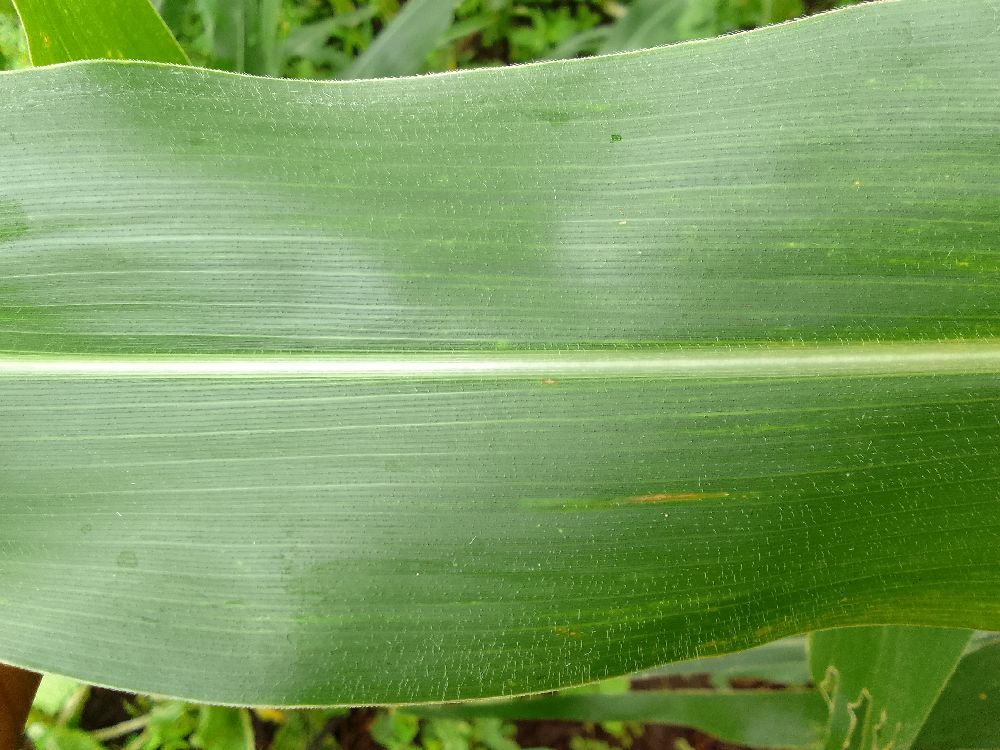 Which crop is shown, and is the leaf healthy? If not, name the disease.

maize, healthy
